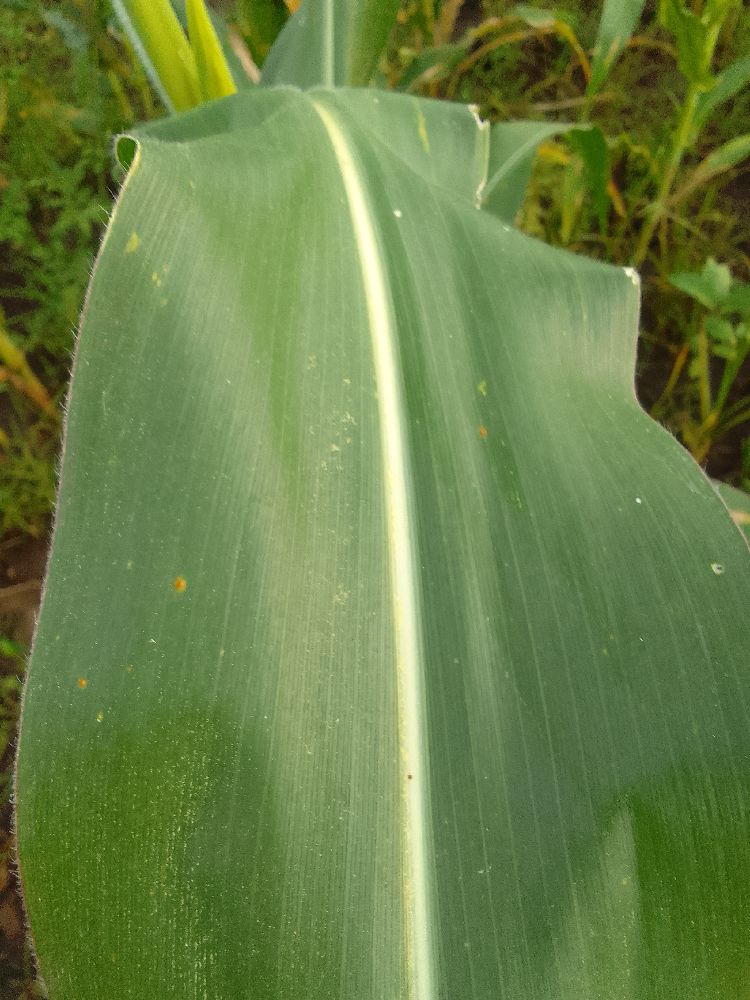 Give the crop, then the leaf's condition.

maize, healthy
